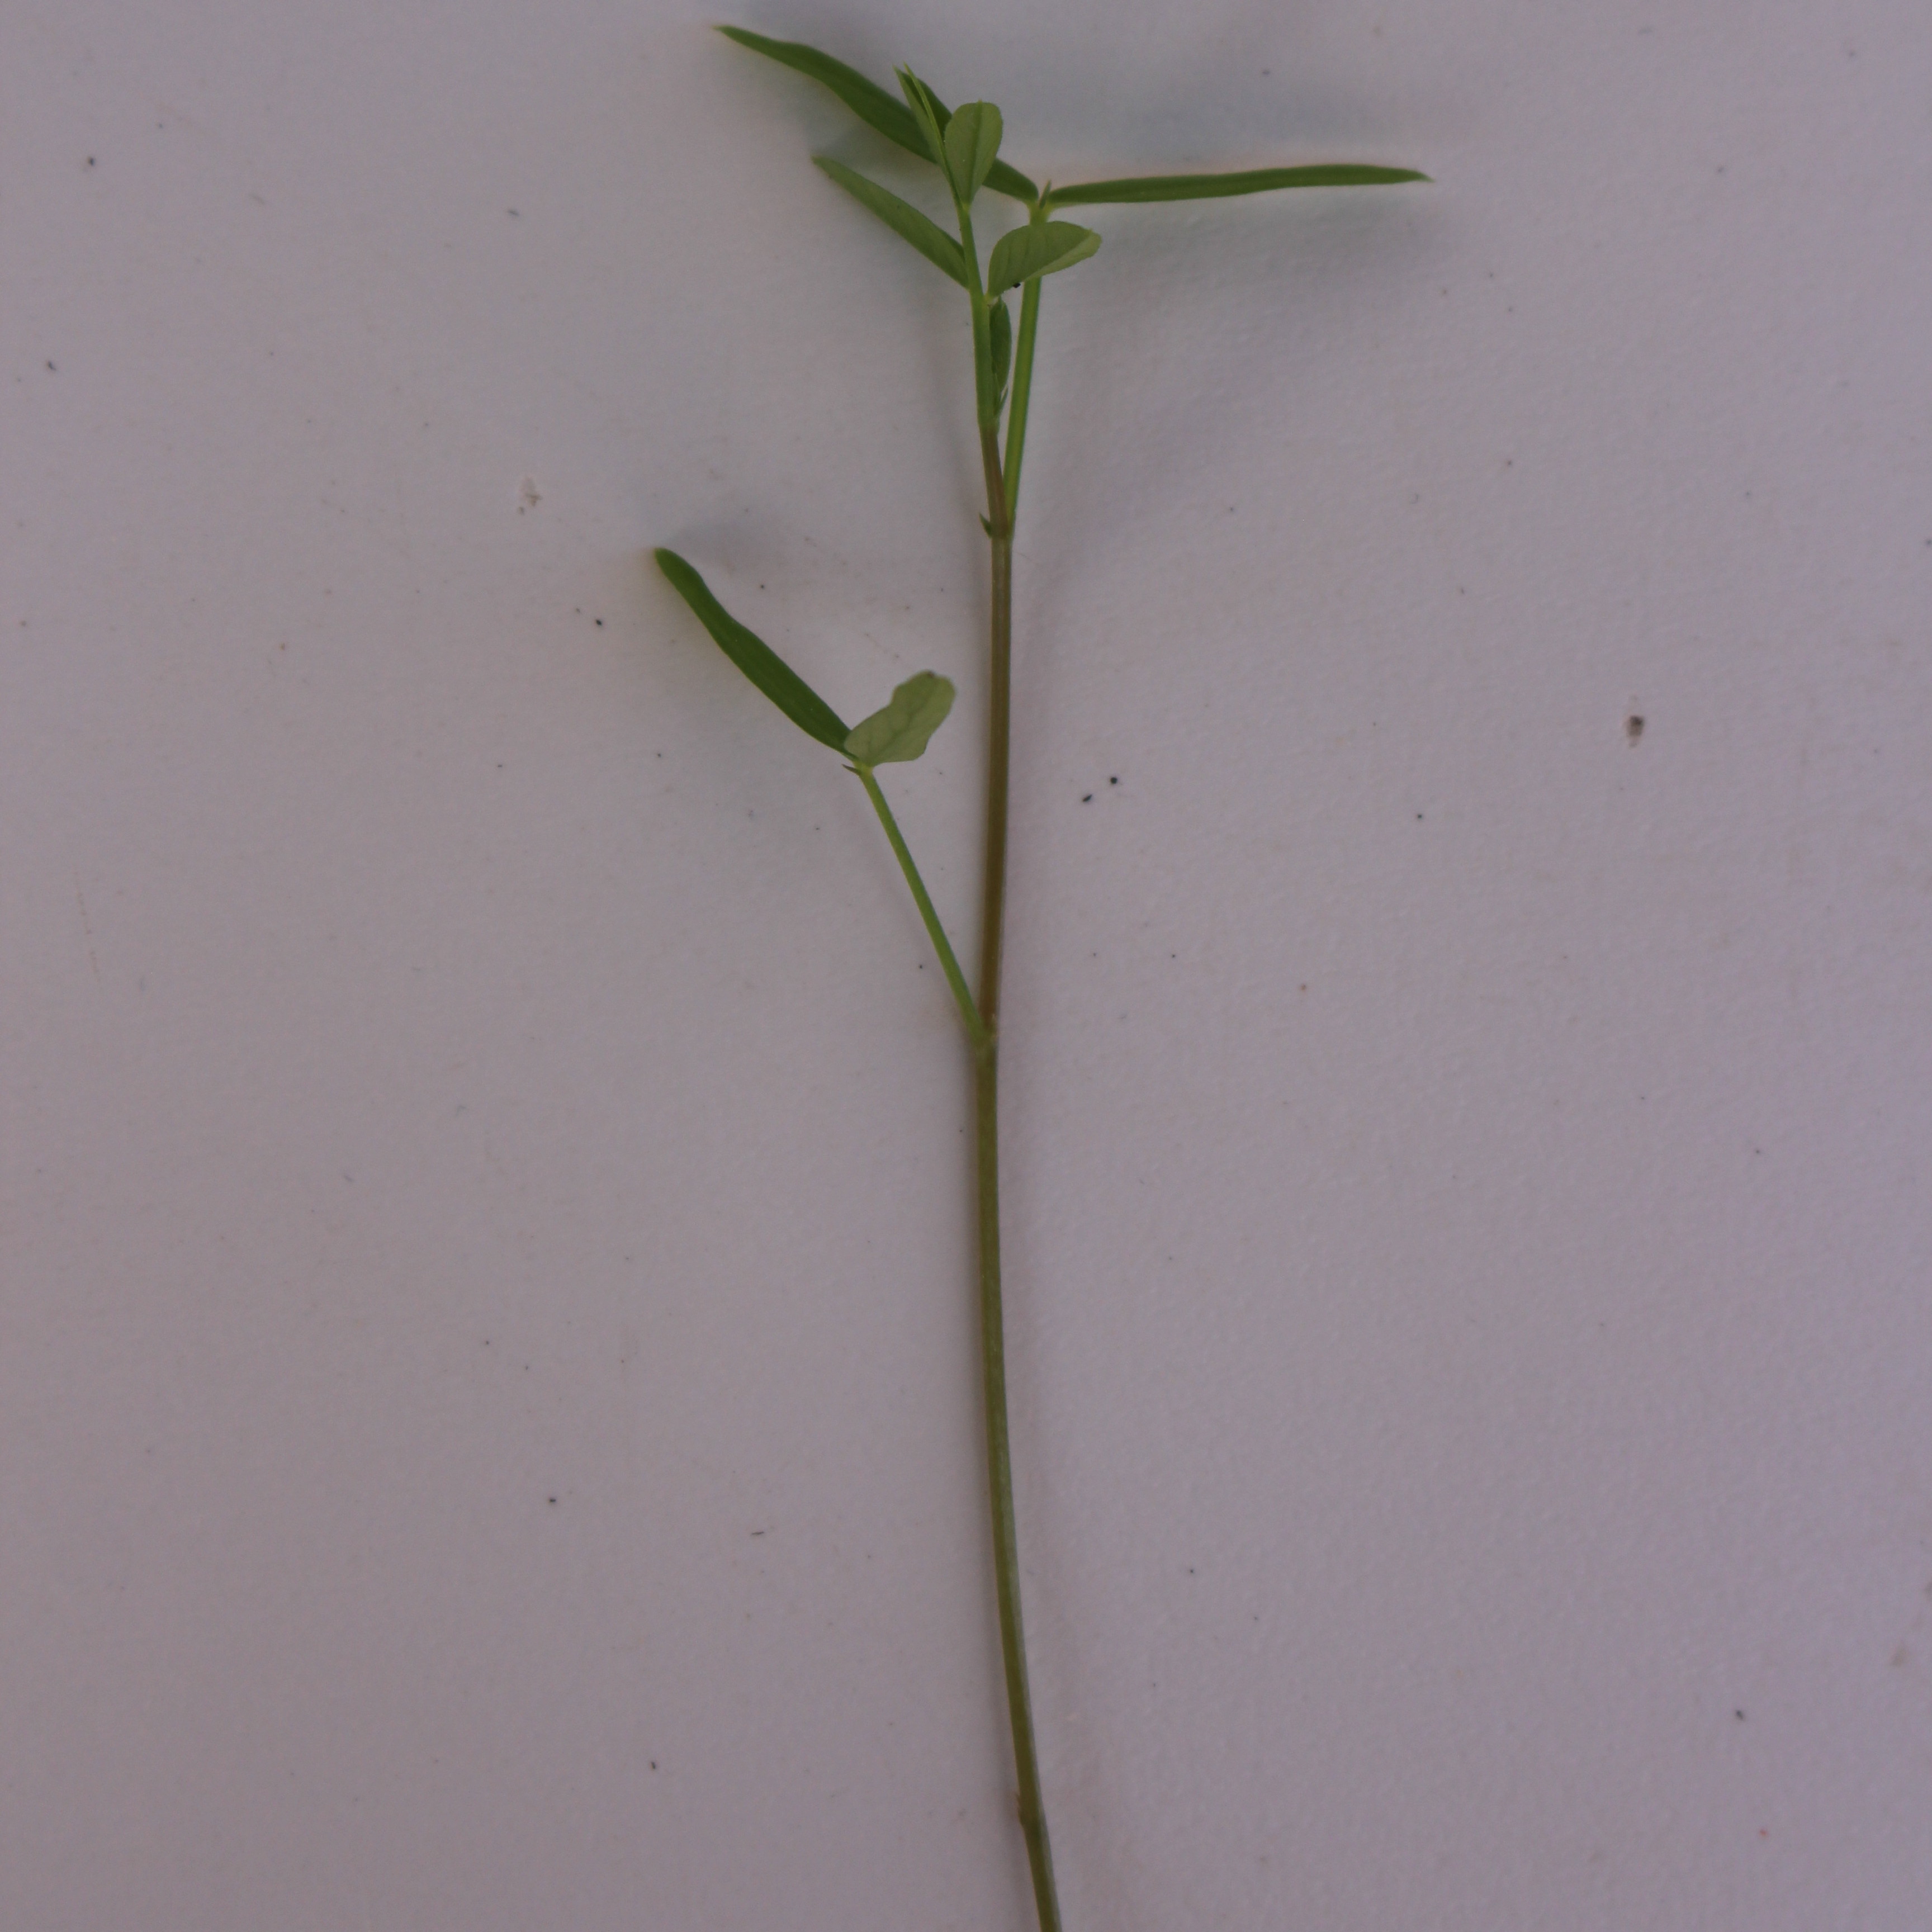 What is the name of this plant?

Vicia sativa
